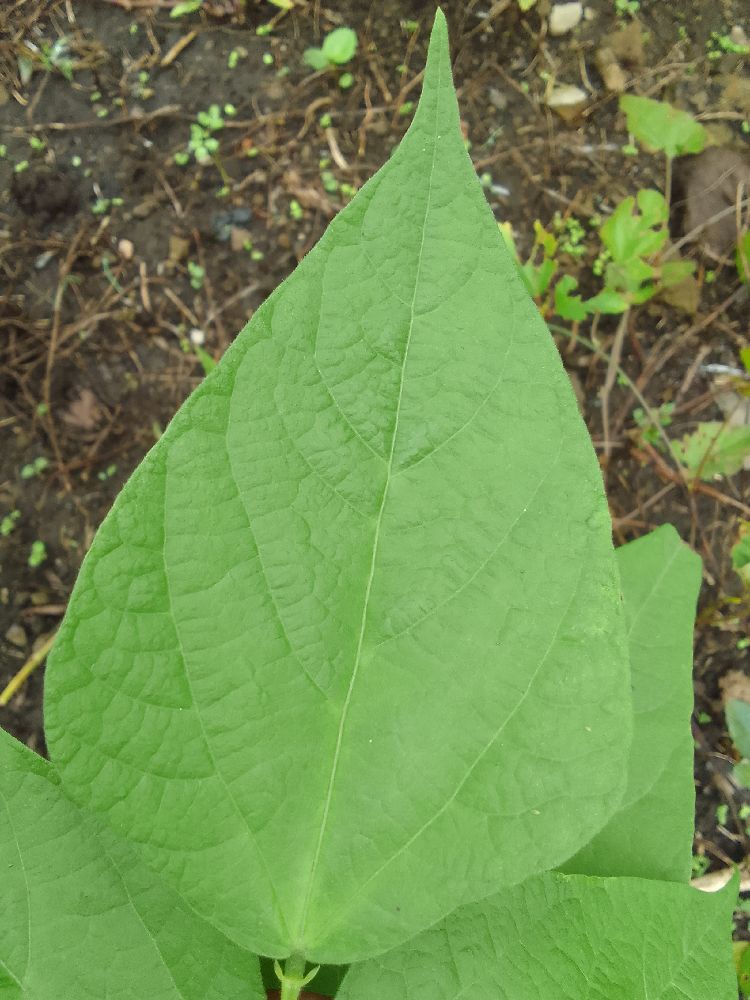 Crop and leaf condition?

common bean, healthy
